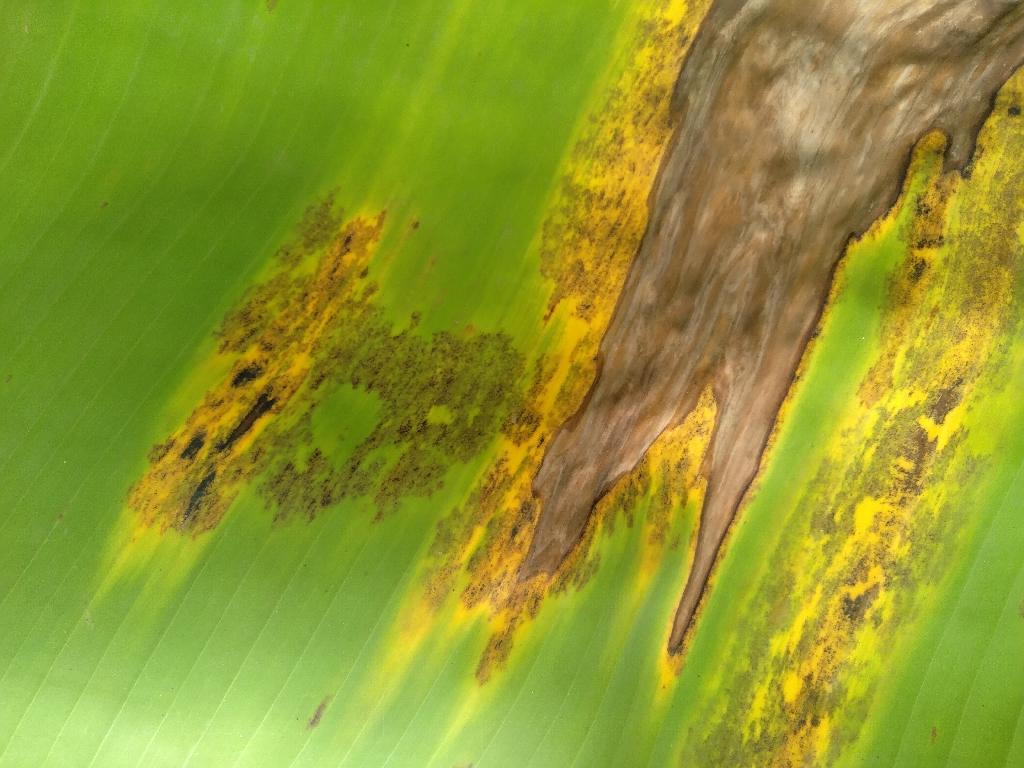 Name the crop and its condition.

banana, black sigatoka
